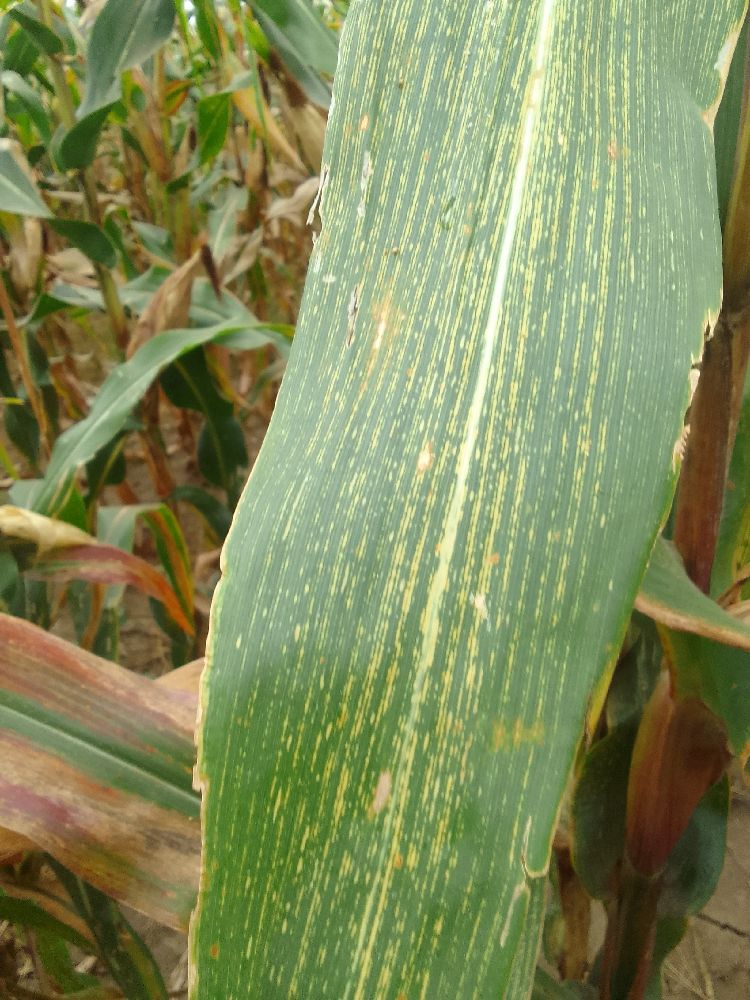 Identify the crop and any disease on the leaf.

maize, maize streak virus
